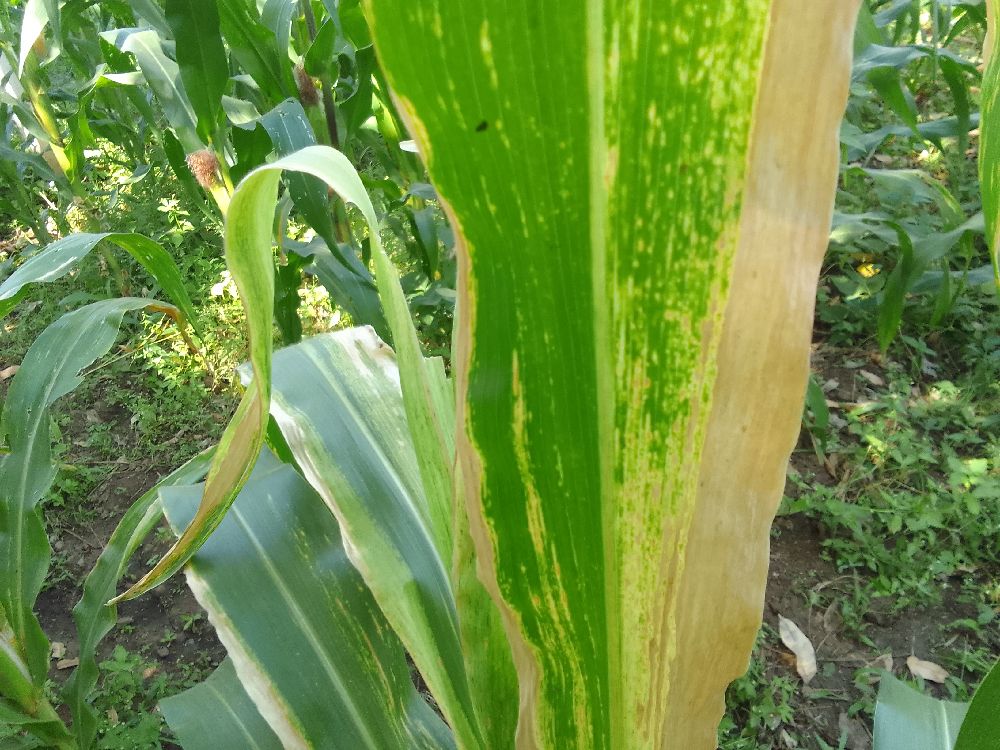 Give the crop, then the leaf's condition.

maize, maize lethal necrosis
